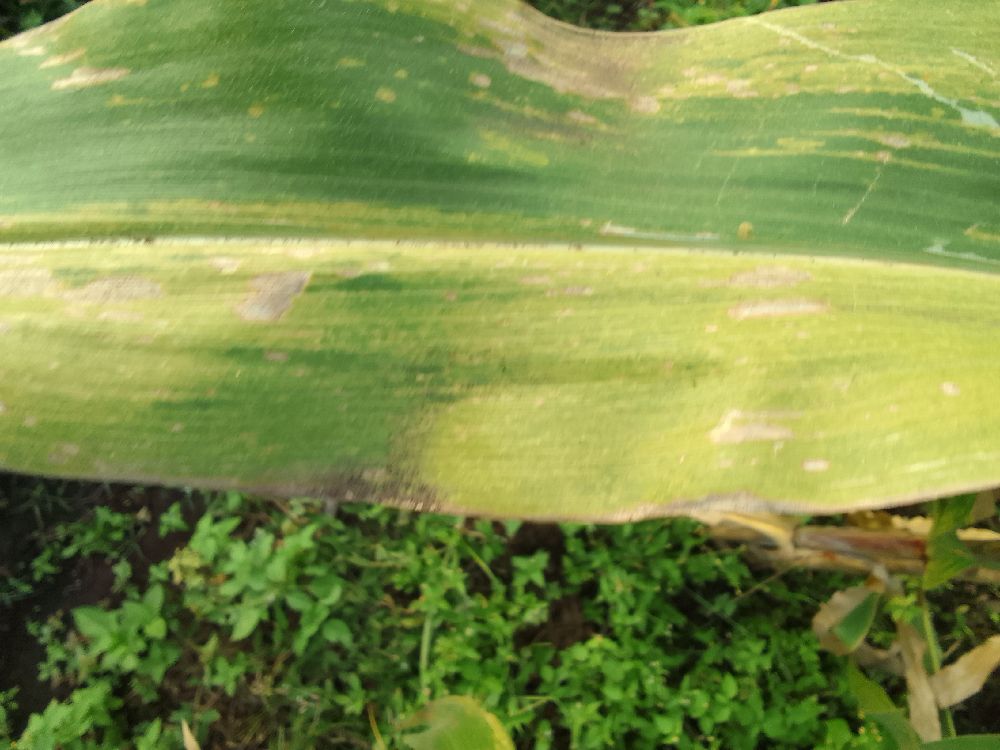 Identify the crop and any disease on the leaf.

maize, maize lethal necrosis
